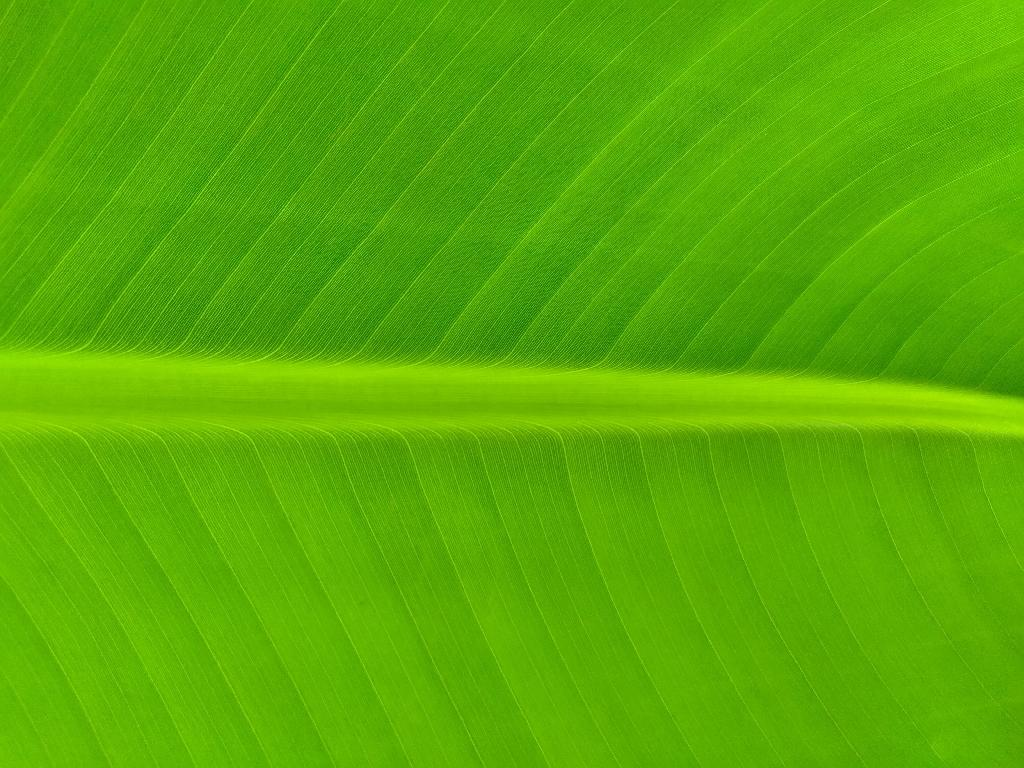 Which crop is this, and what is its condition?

banana, healthy
